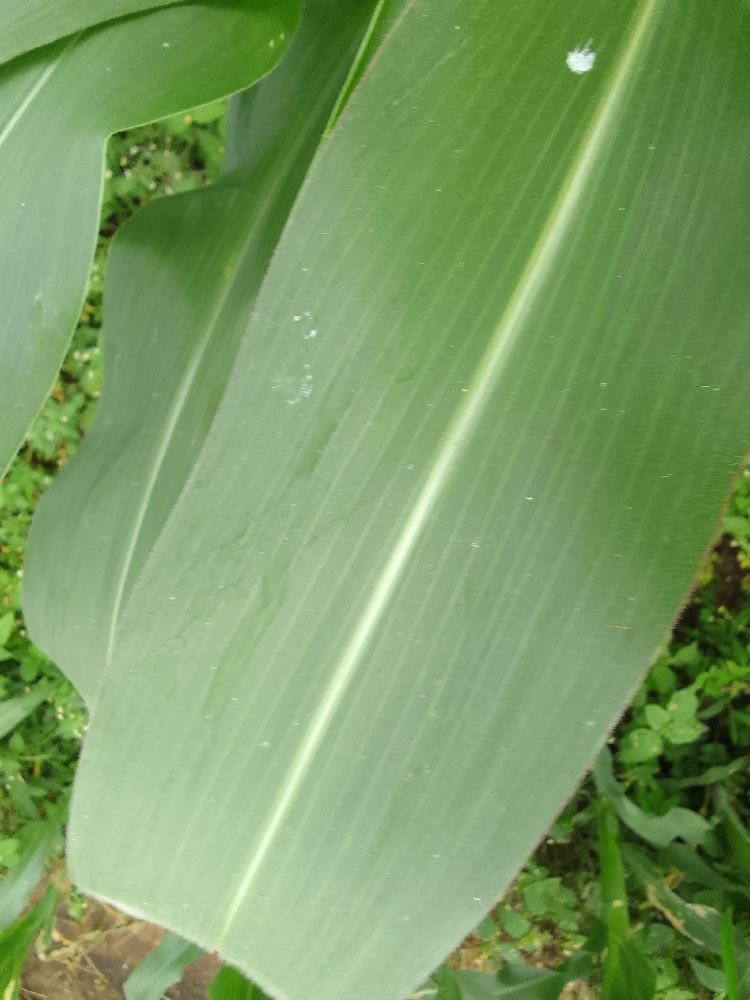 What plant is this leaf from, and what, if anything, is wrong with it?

maize, healthy
